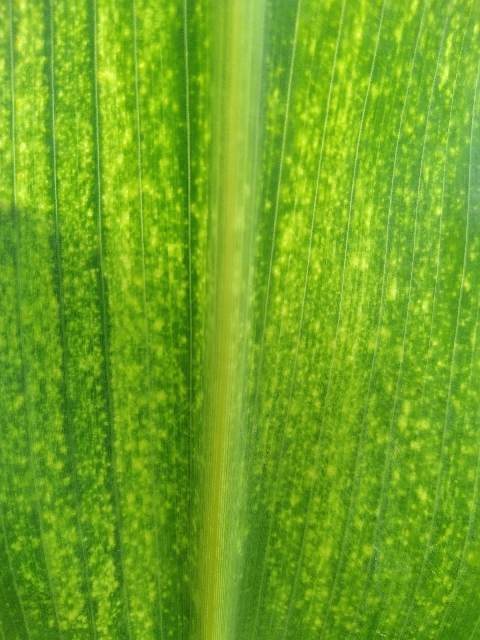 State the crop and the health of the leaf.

maize, maize lethal necrosis
